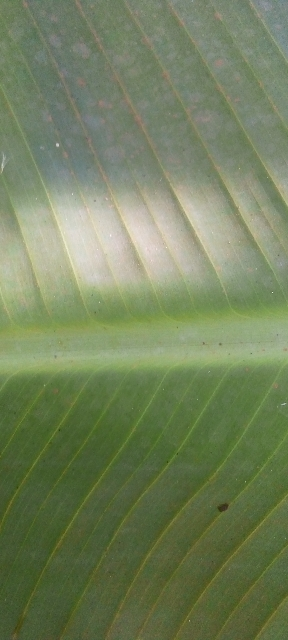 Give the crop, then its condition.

banana, healthy
